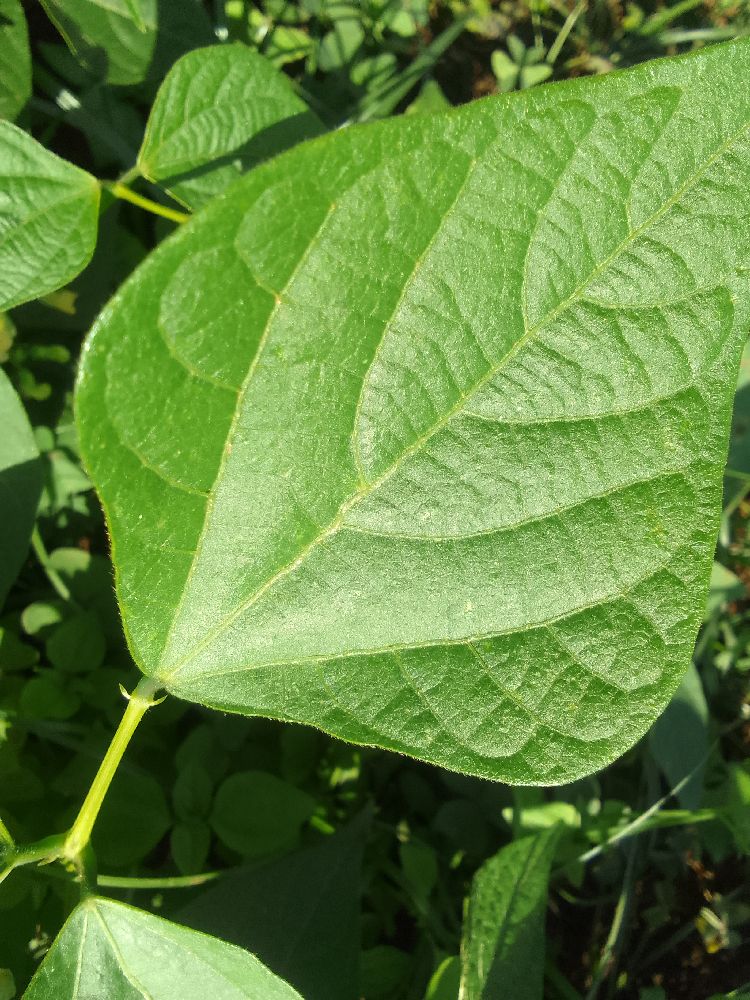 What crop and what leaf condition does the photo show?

common bean, healthy
